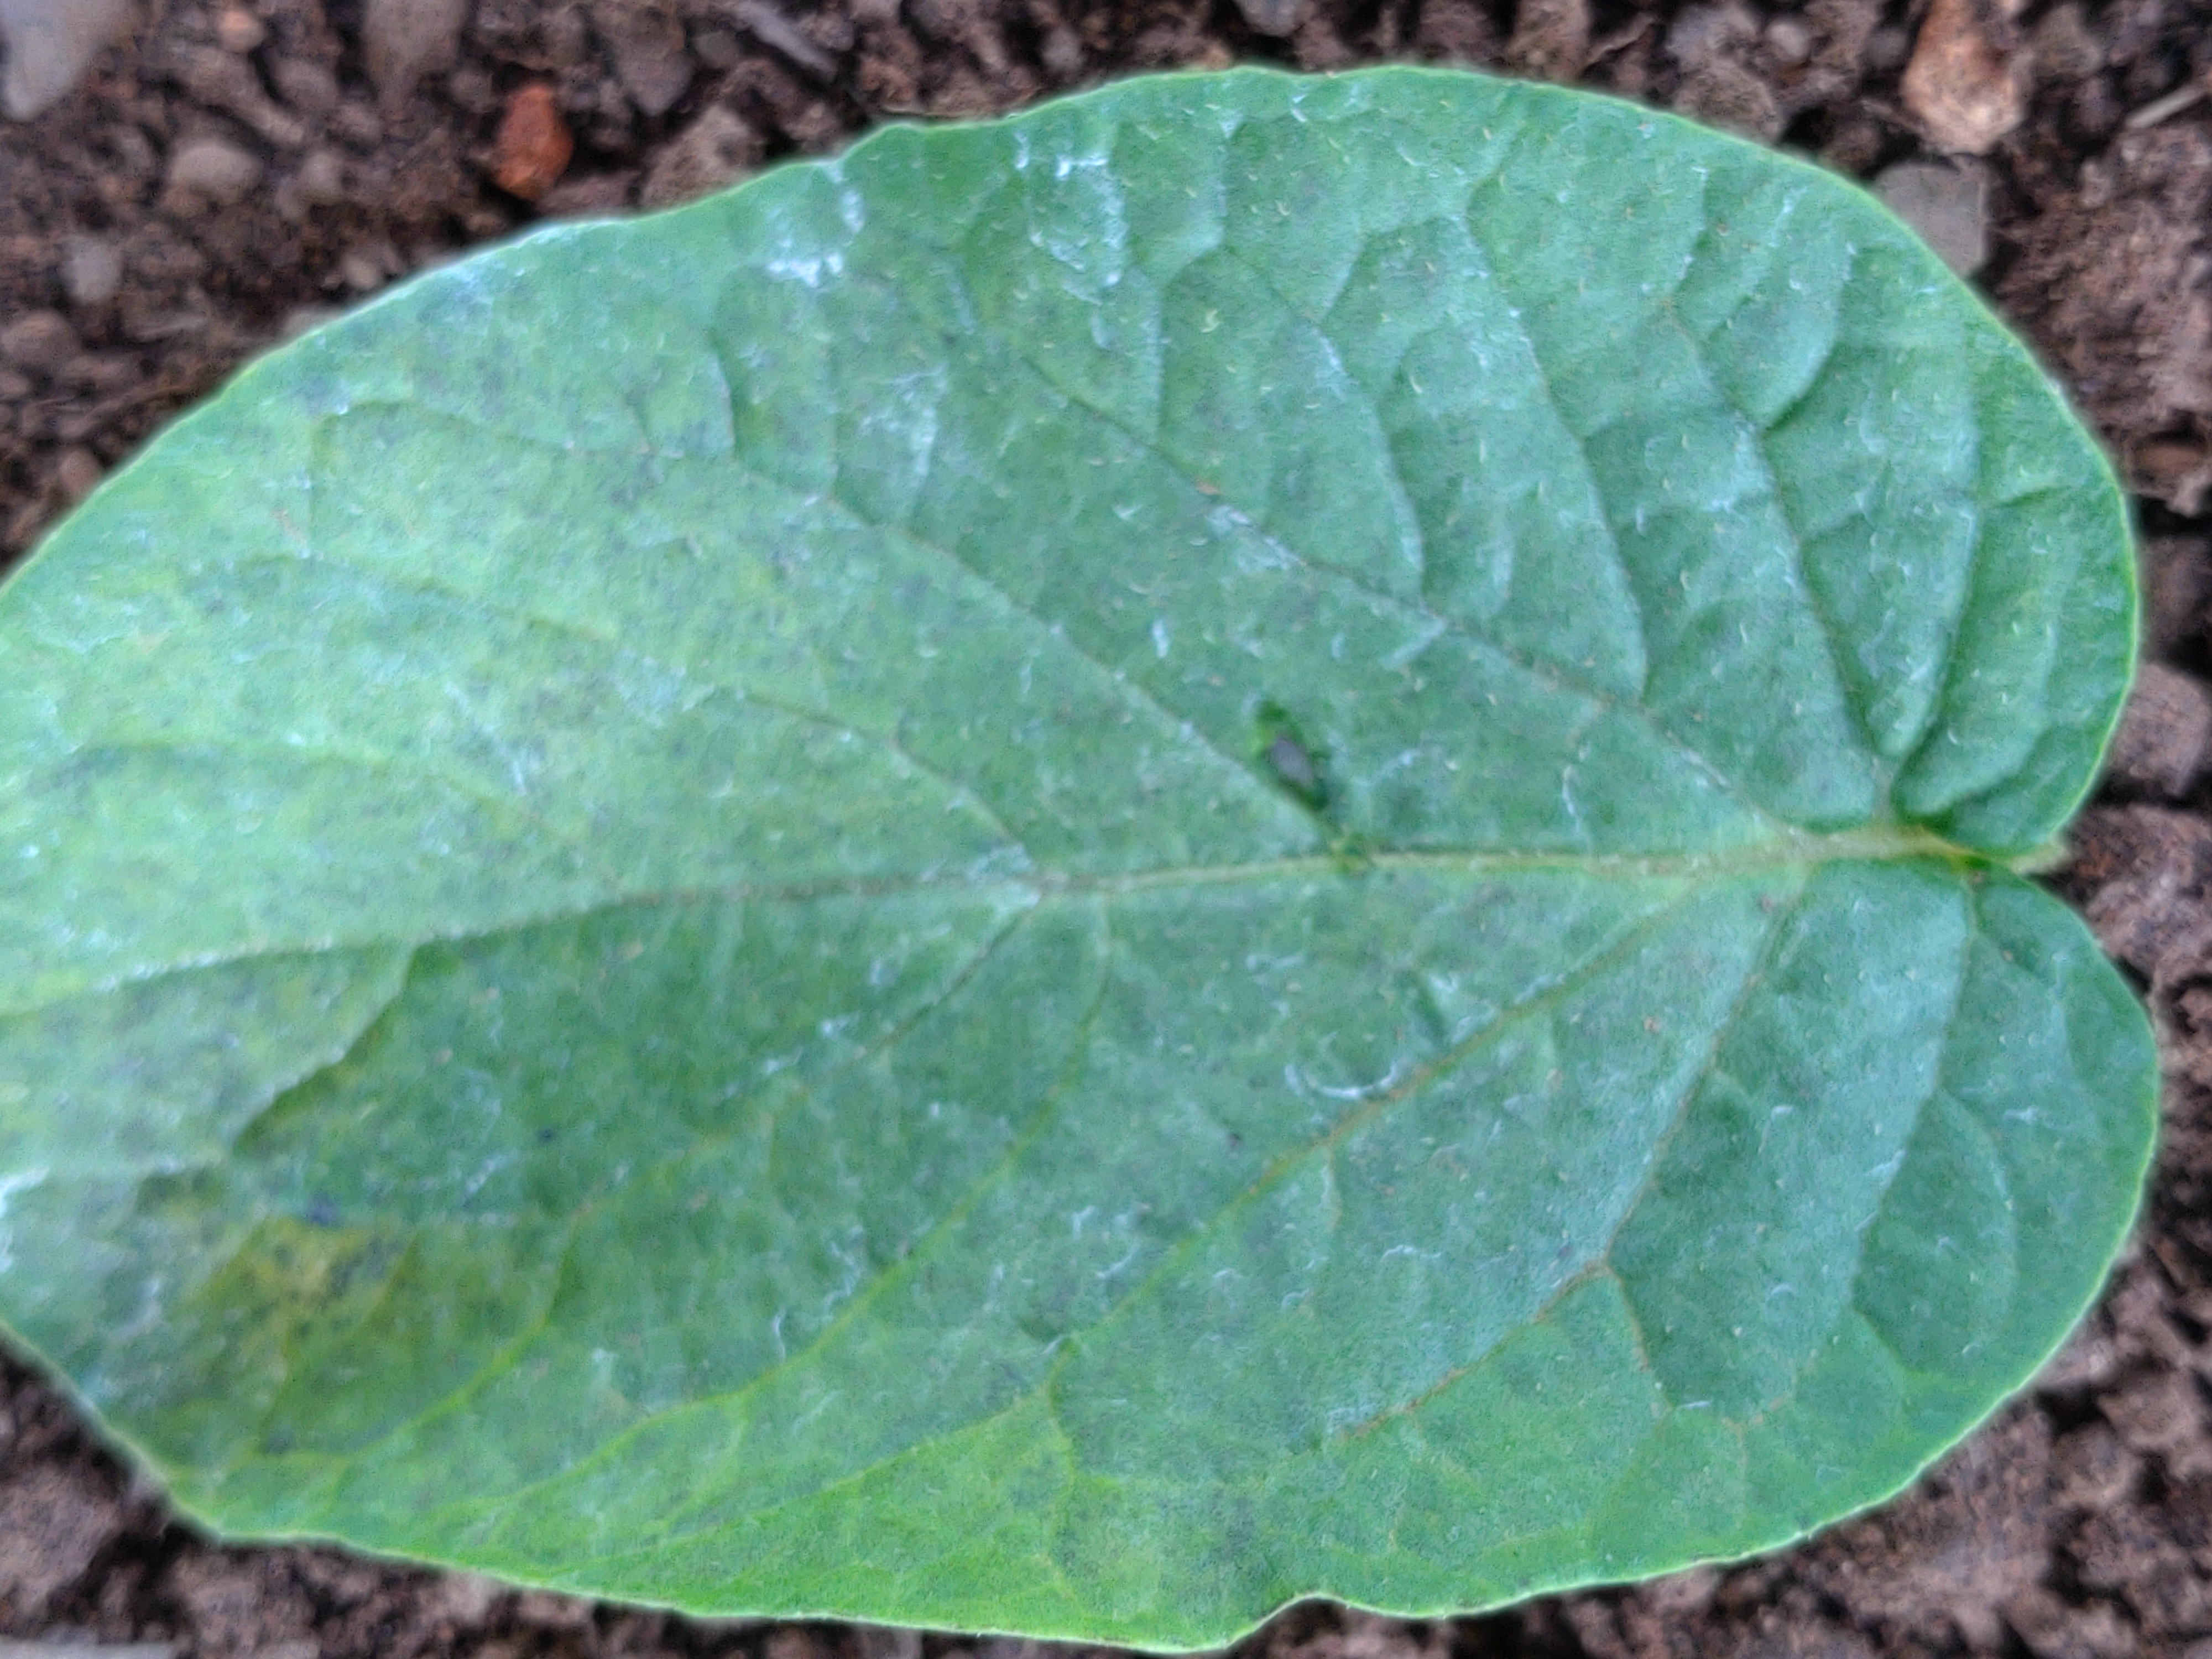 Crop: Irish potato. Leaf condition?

early blight
